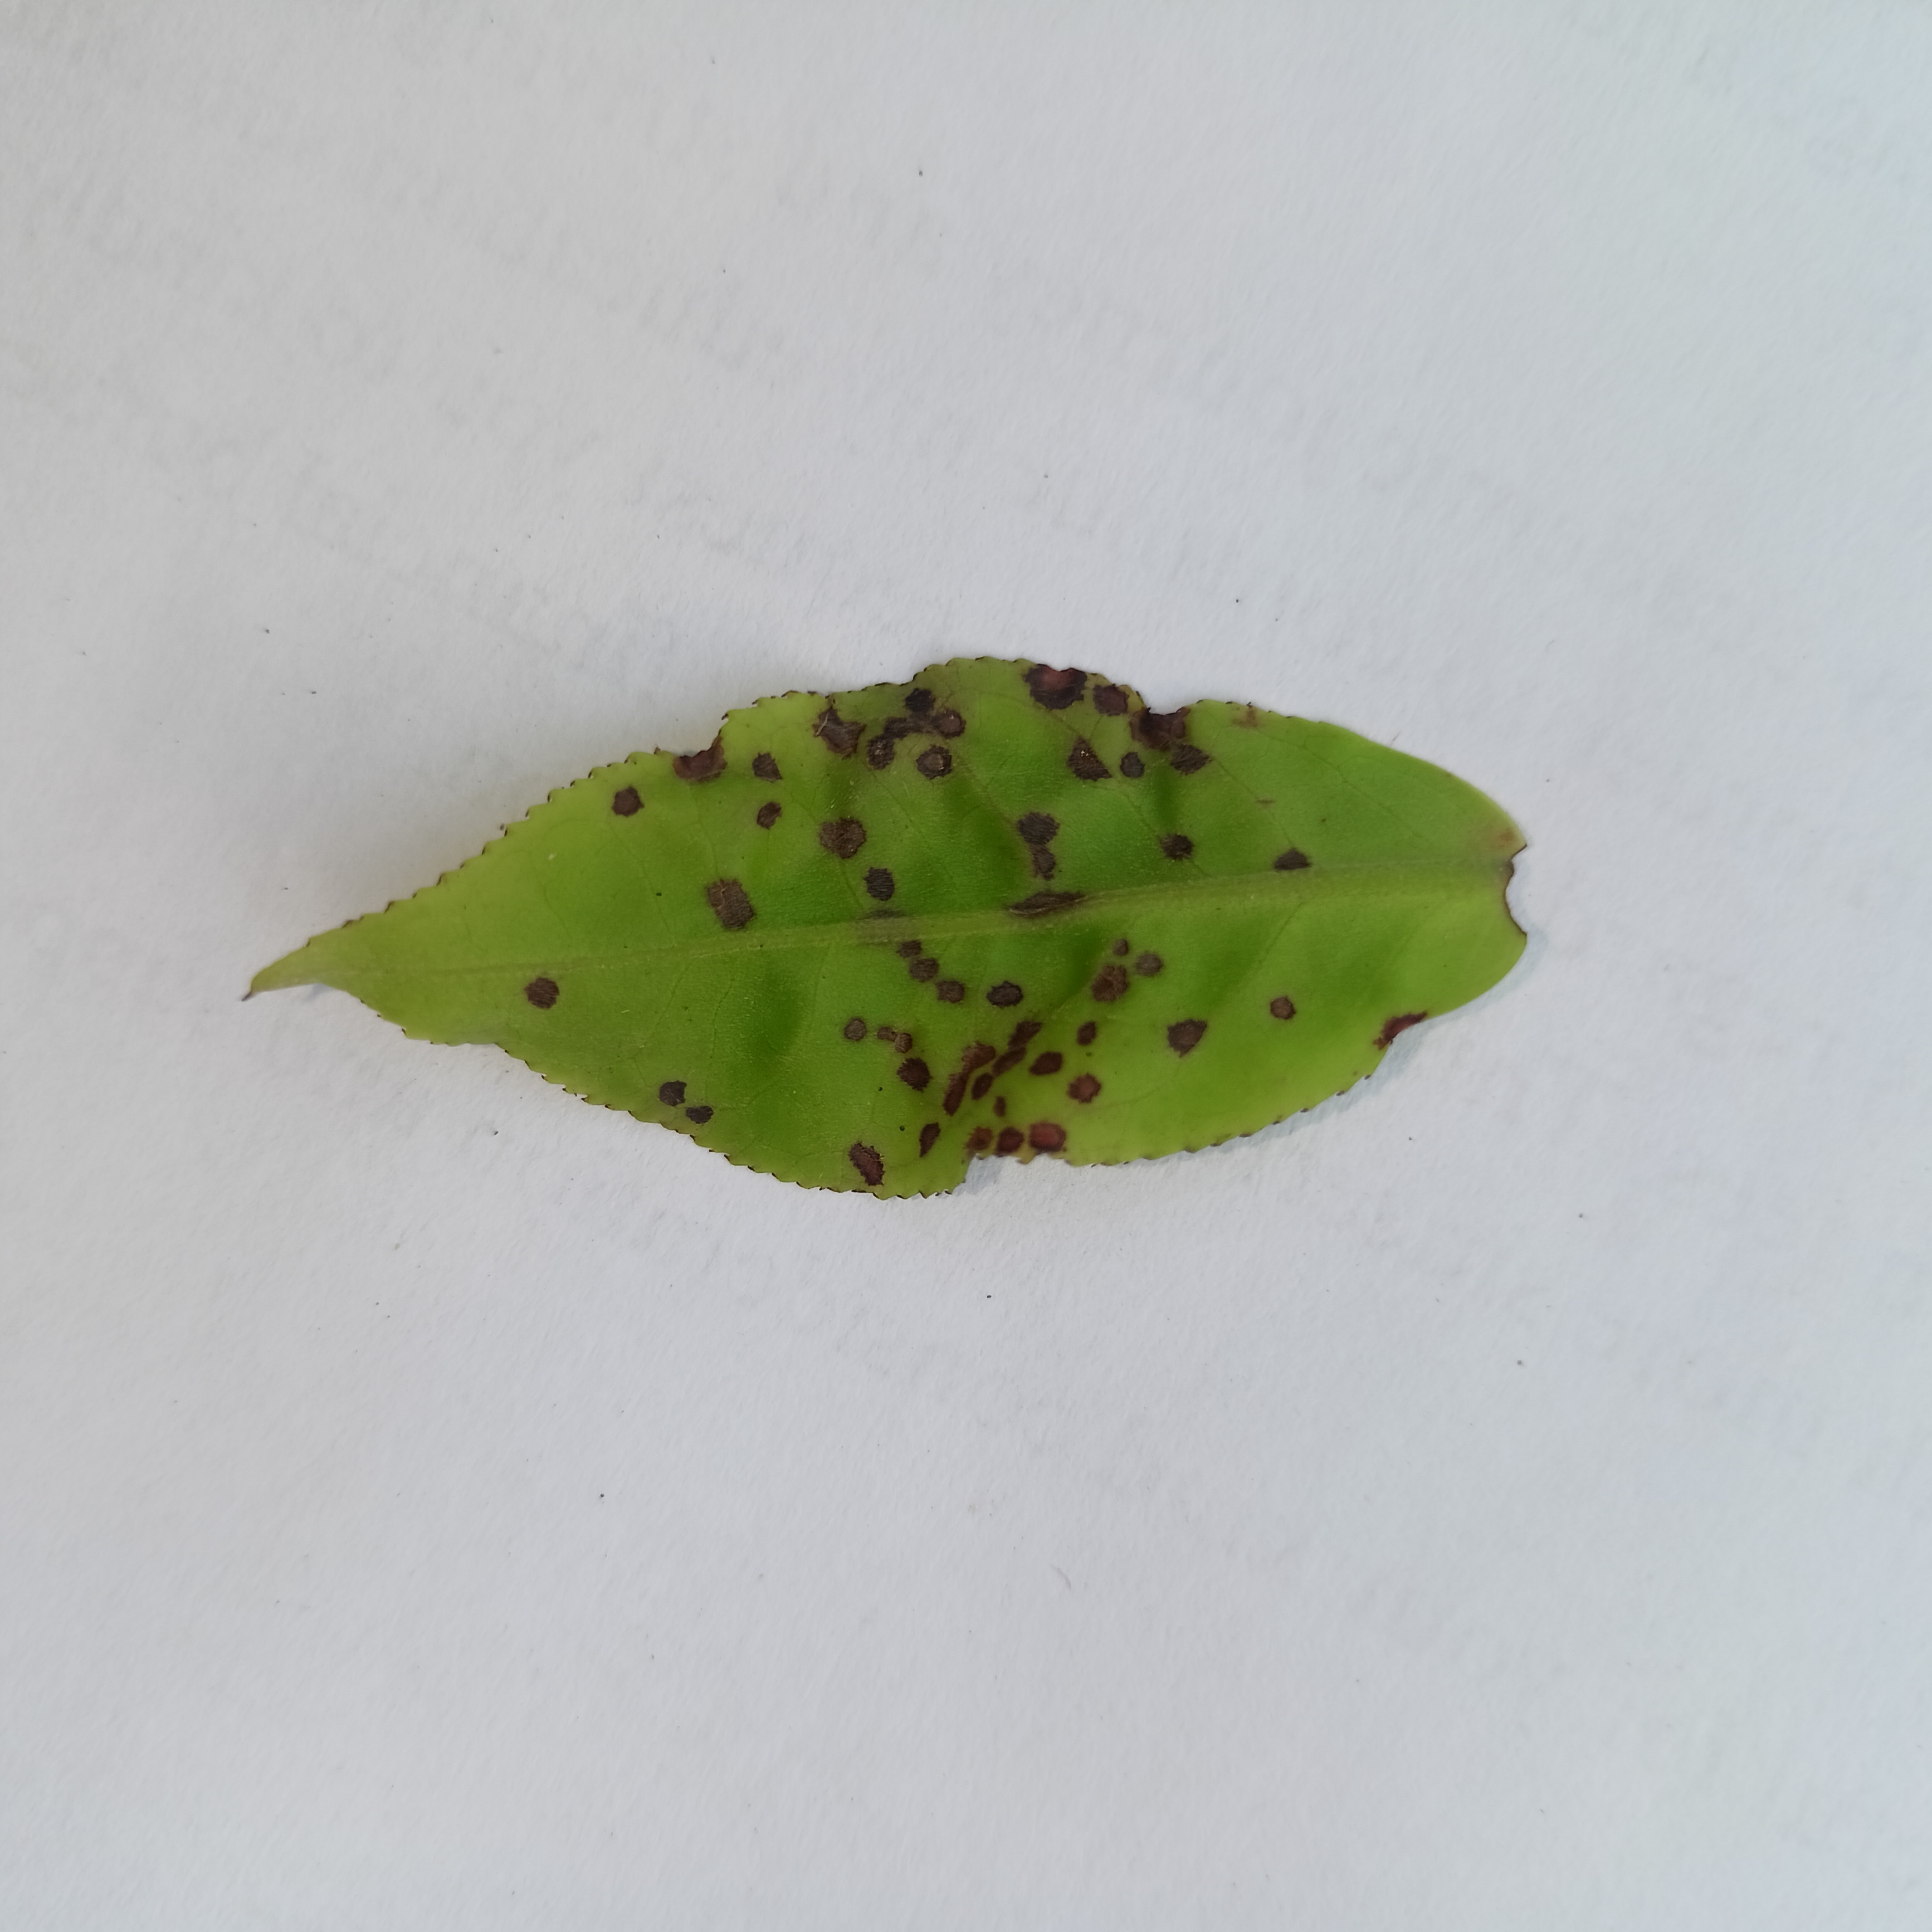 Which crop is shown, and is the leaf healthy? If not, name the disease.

tea, helopeltis
